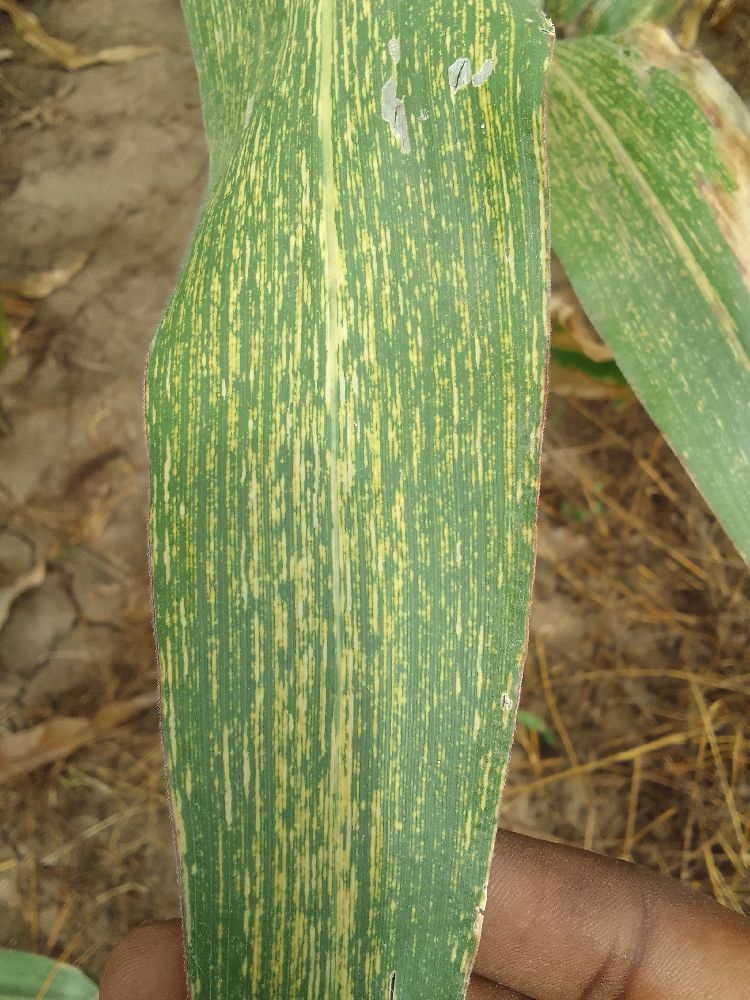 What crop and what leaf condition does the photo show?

maize, maize streak virus
